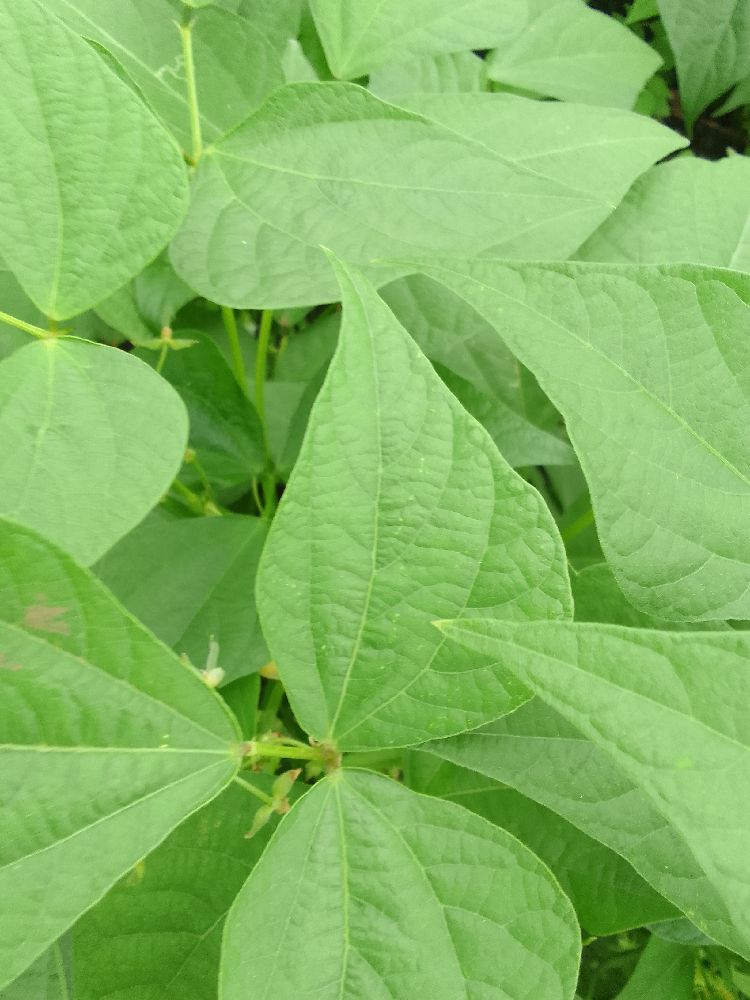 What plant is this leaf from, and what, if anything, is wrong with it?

common bean, healthy
